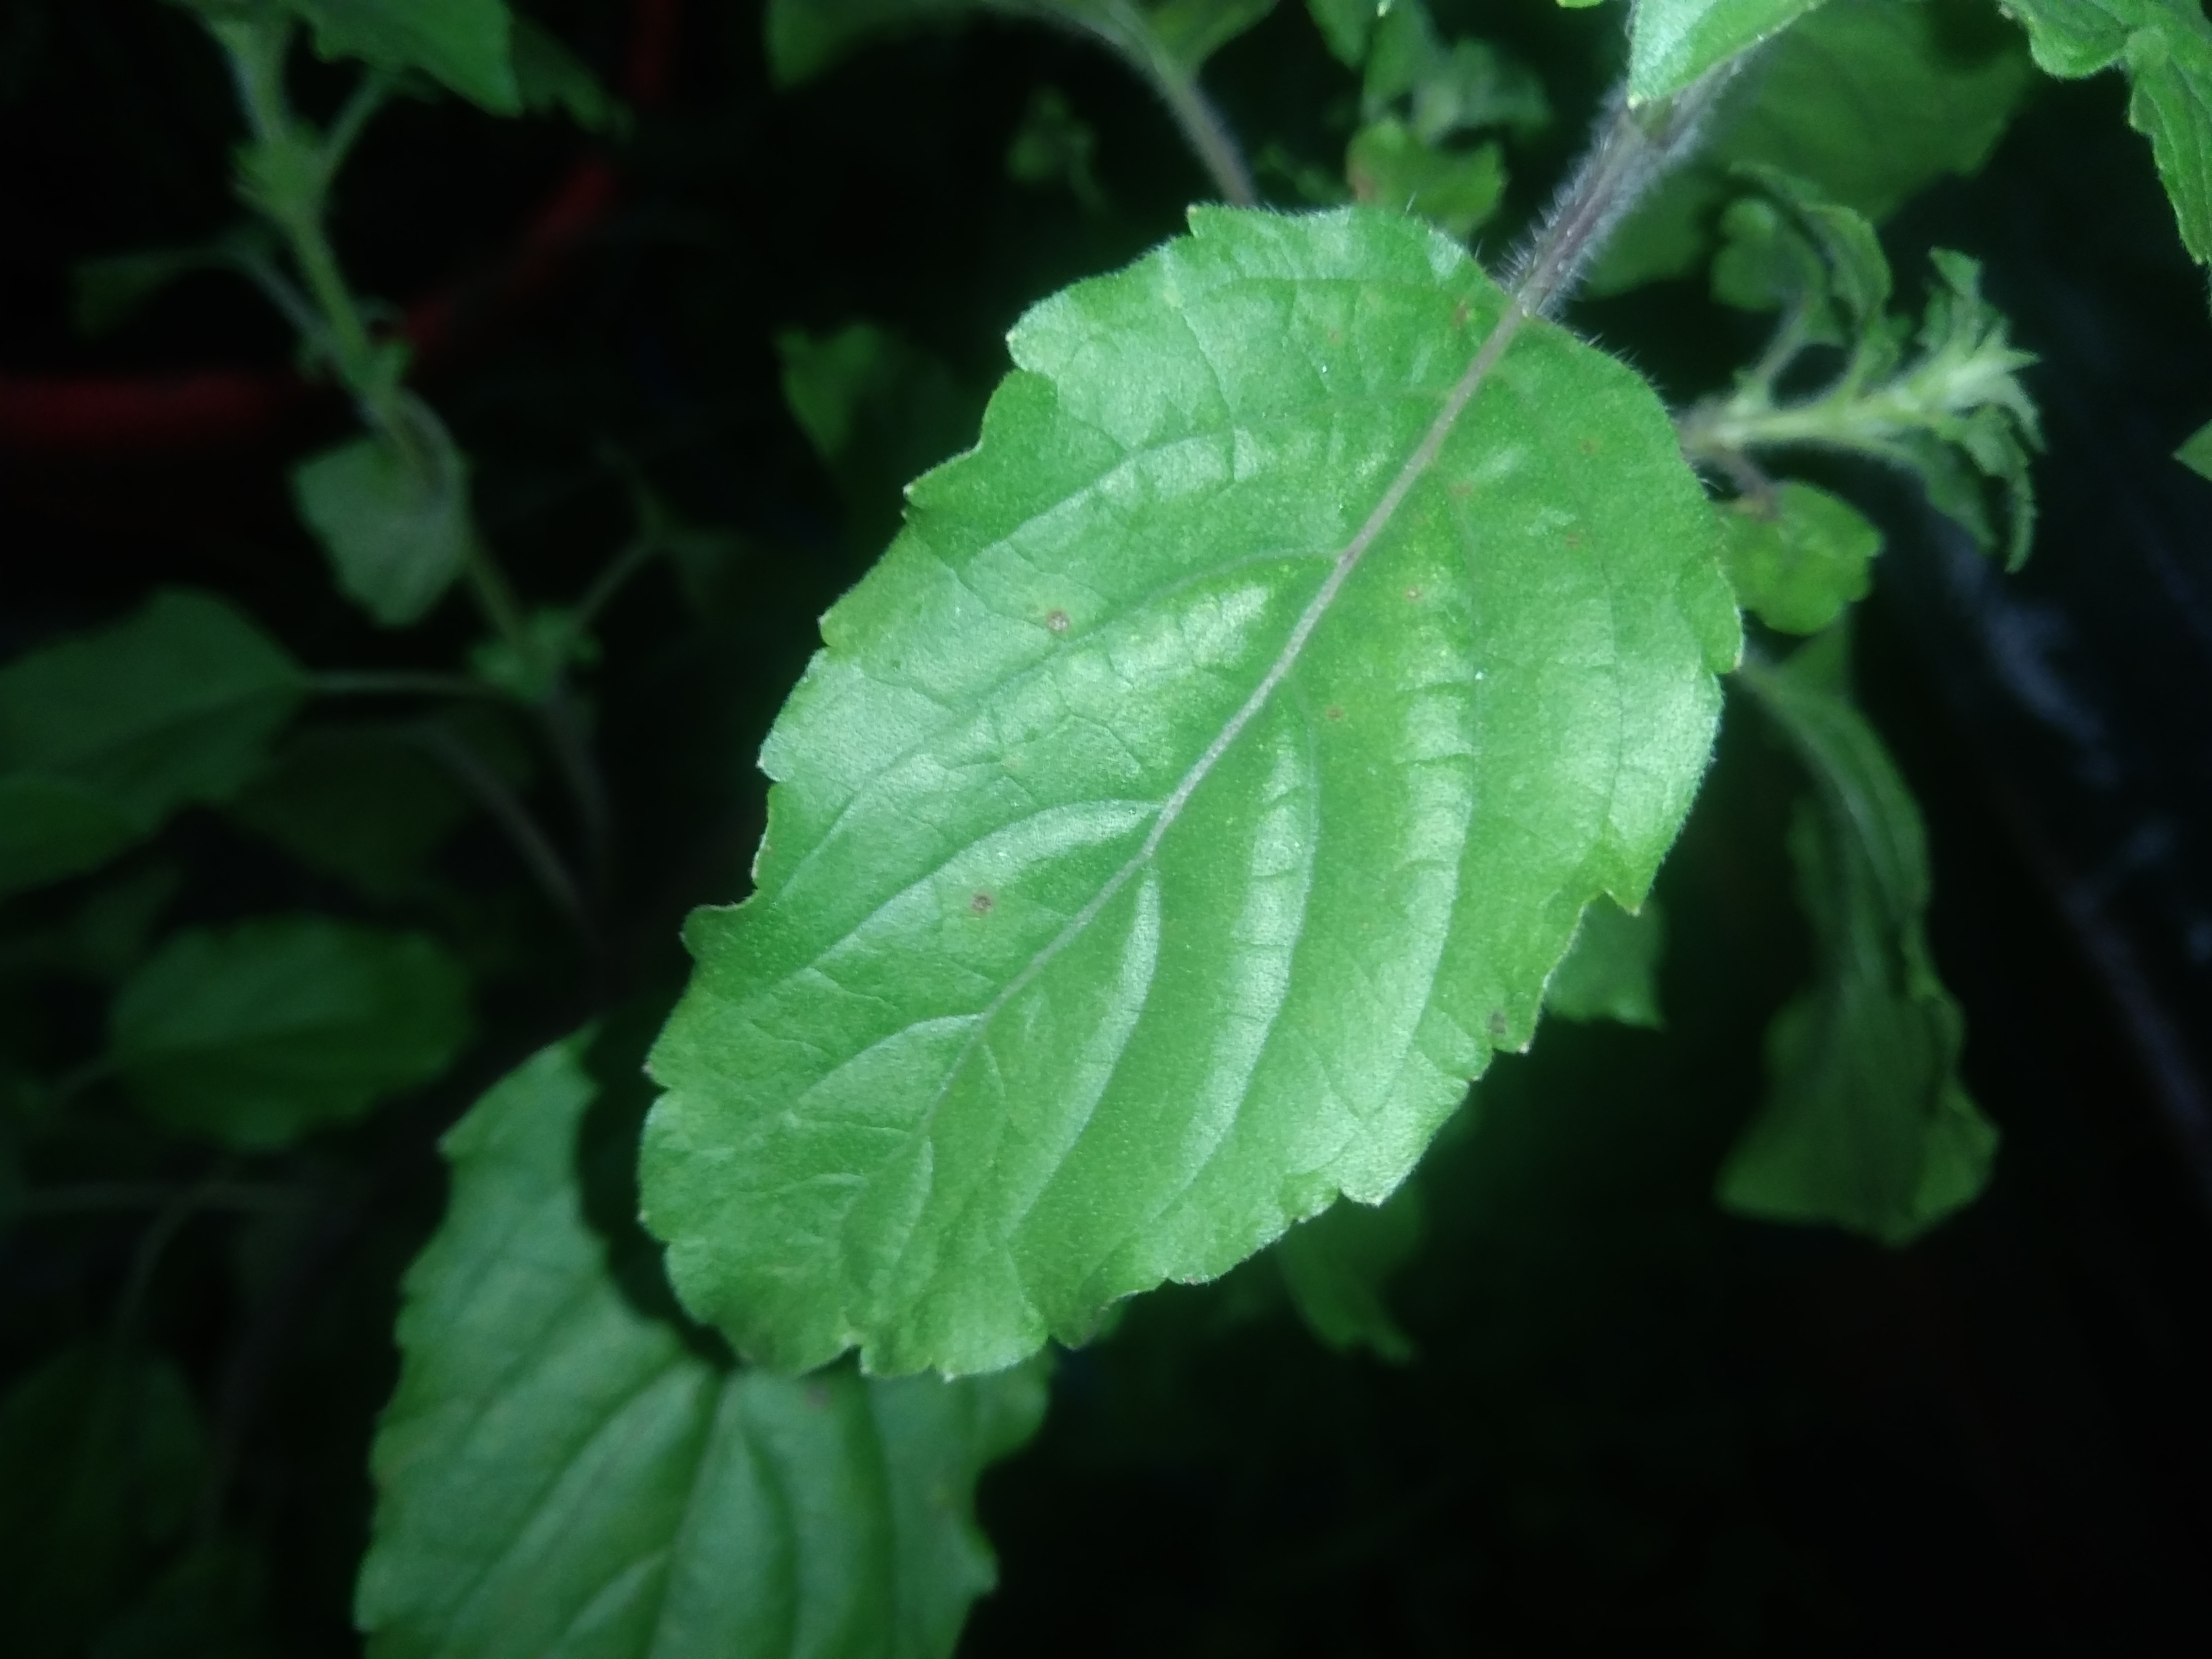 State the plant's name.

tulshi
